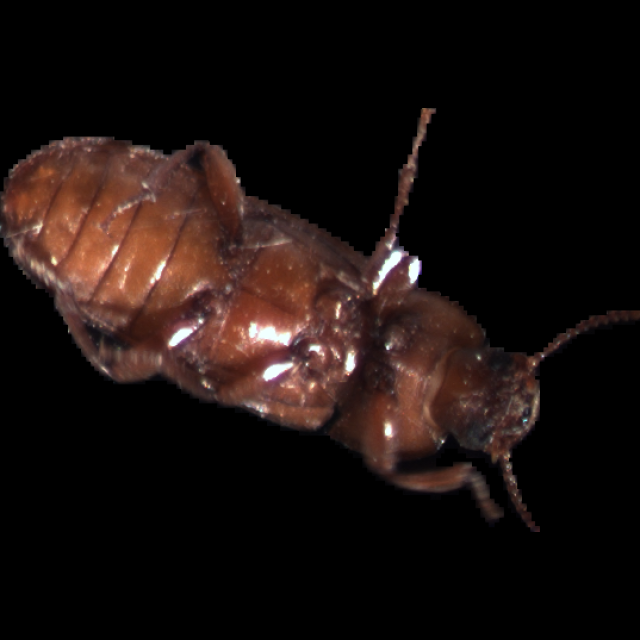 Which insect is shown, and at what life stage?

mealworm beetle
